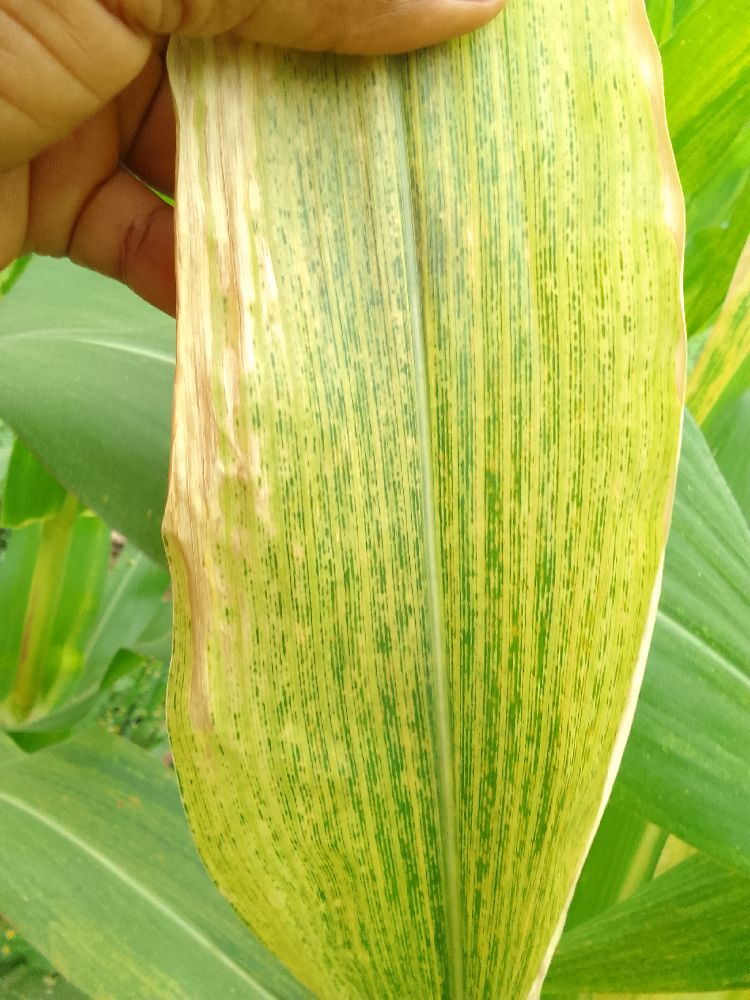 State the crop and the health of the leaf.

maize, maize lethal necrosis
